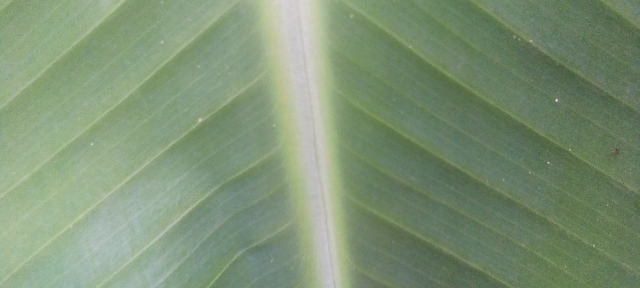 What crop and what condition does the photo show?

banana, healthy
